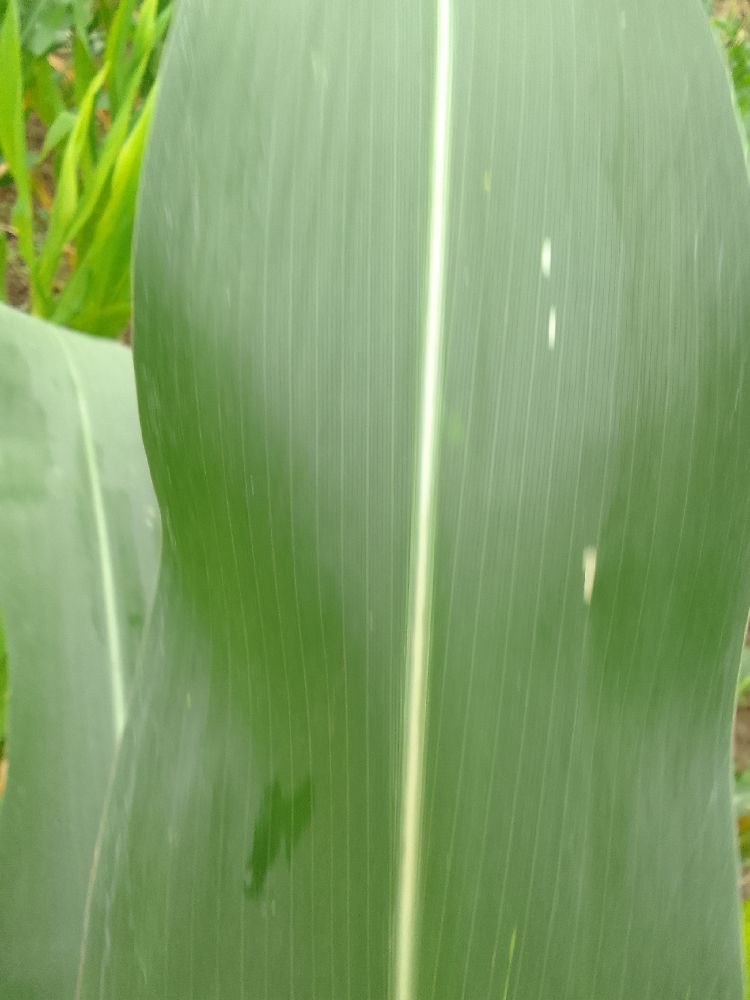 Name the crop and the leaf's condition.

maize, healthy
